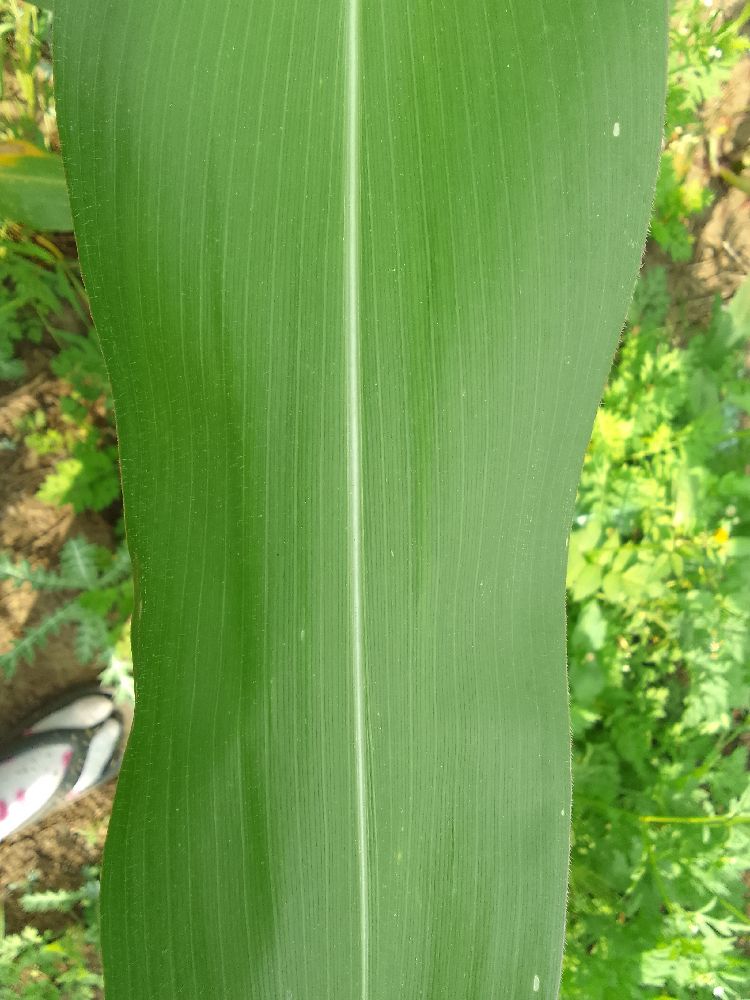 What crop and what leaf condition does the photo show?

maize, healthy
